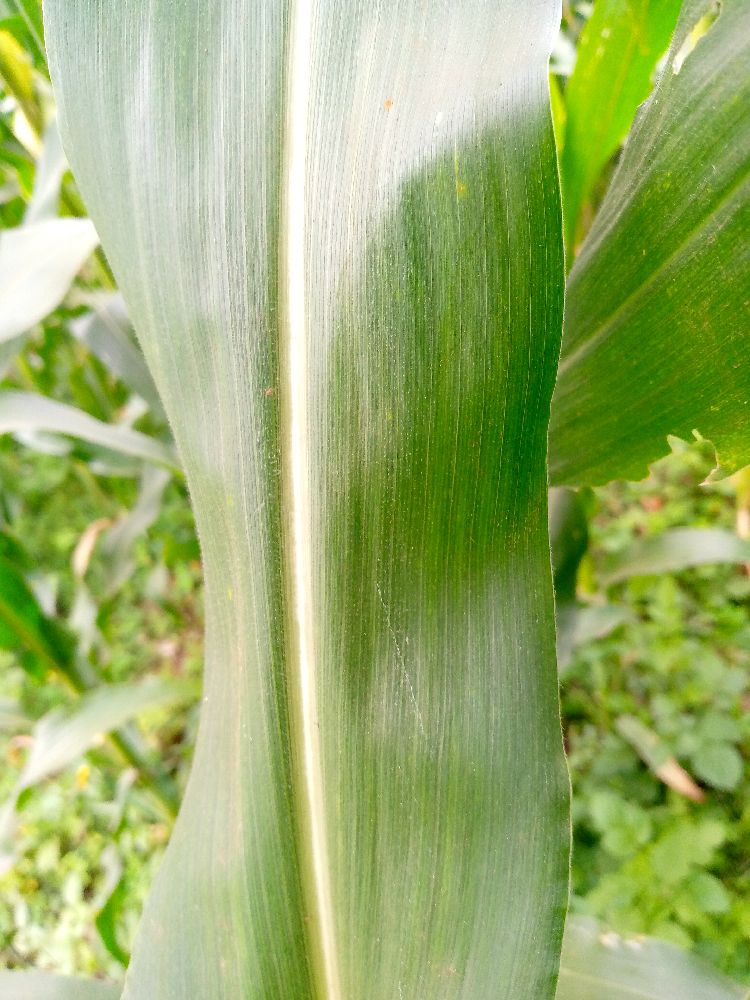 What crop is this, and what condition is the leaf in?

maize, healthy
